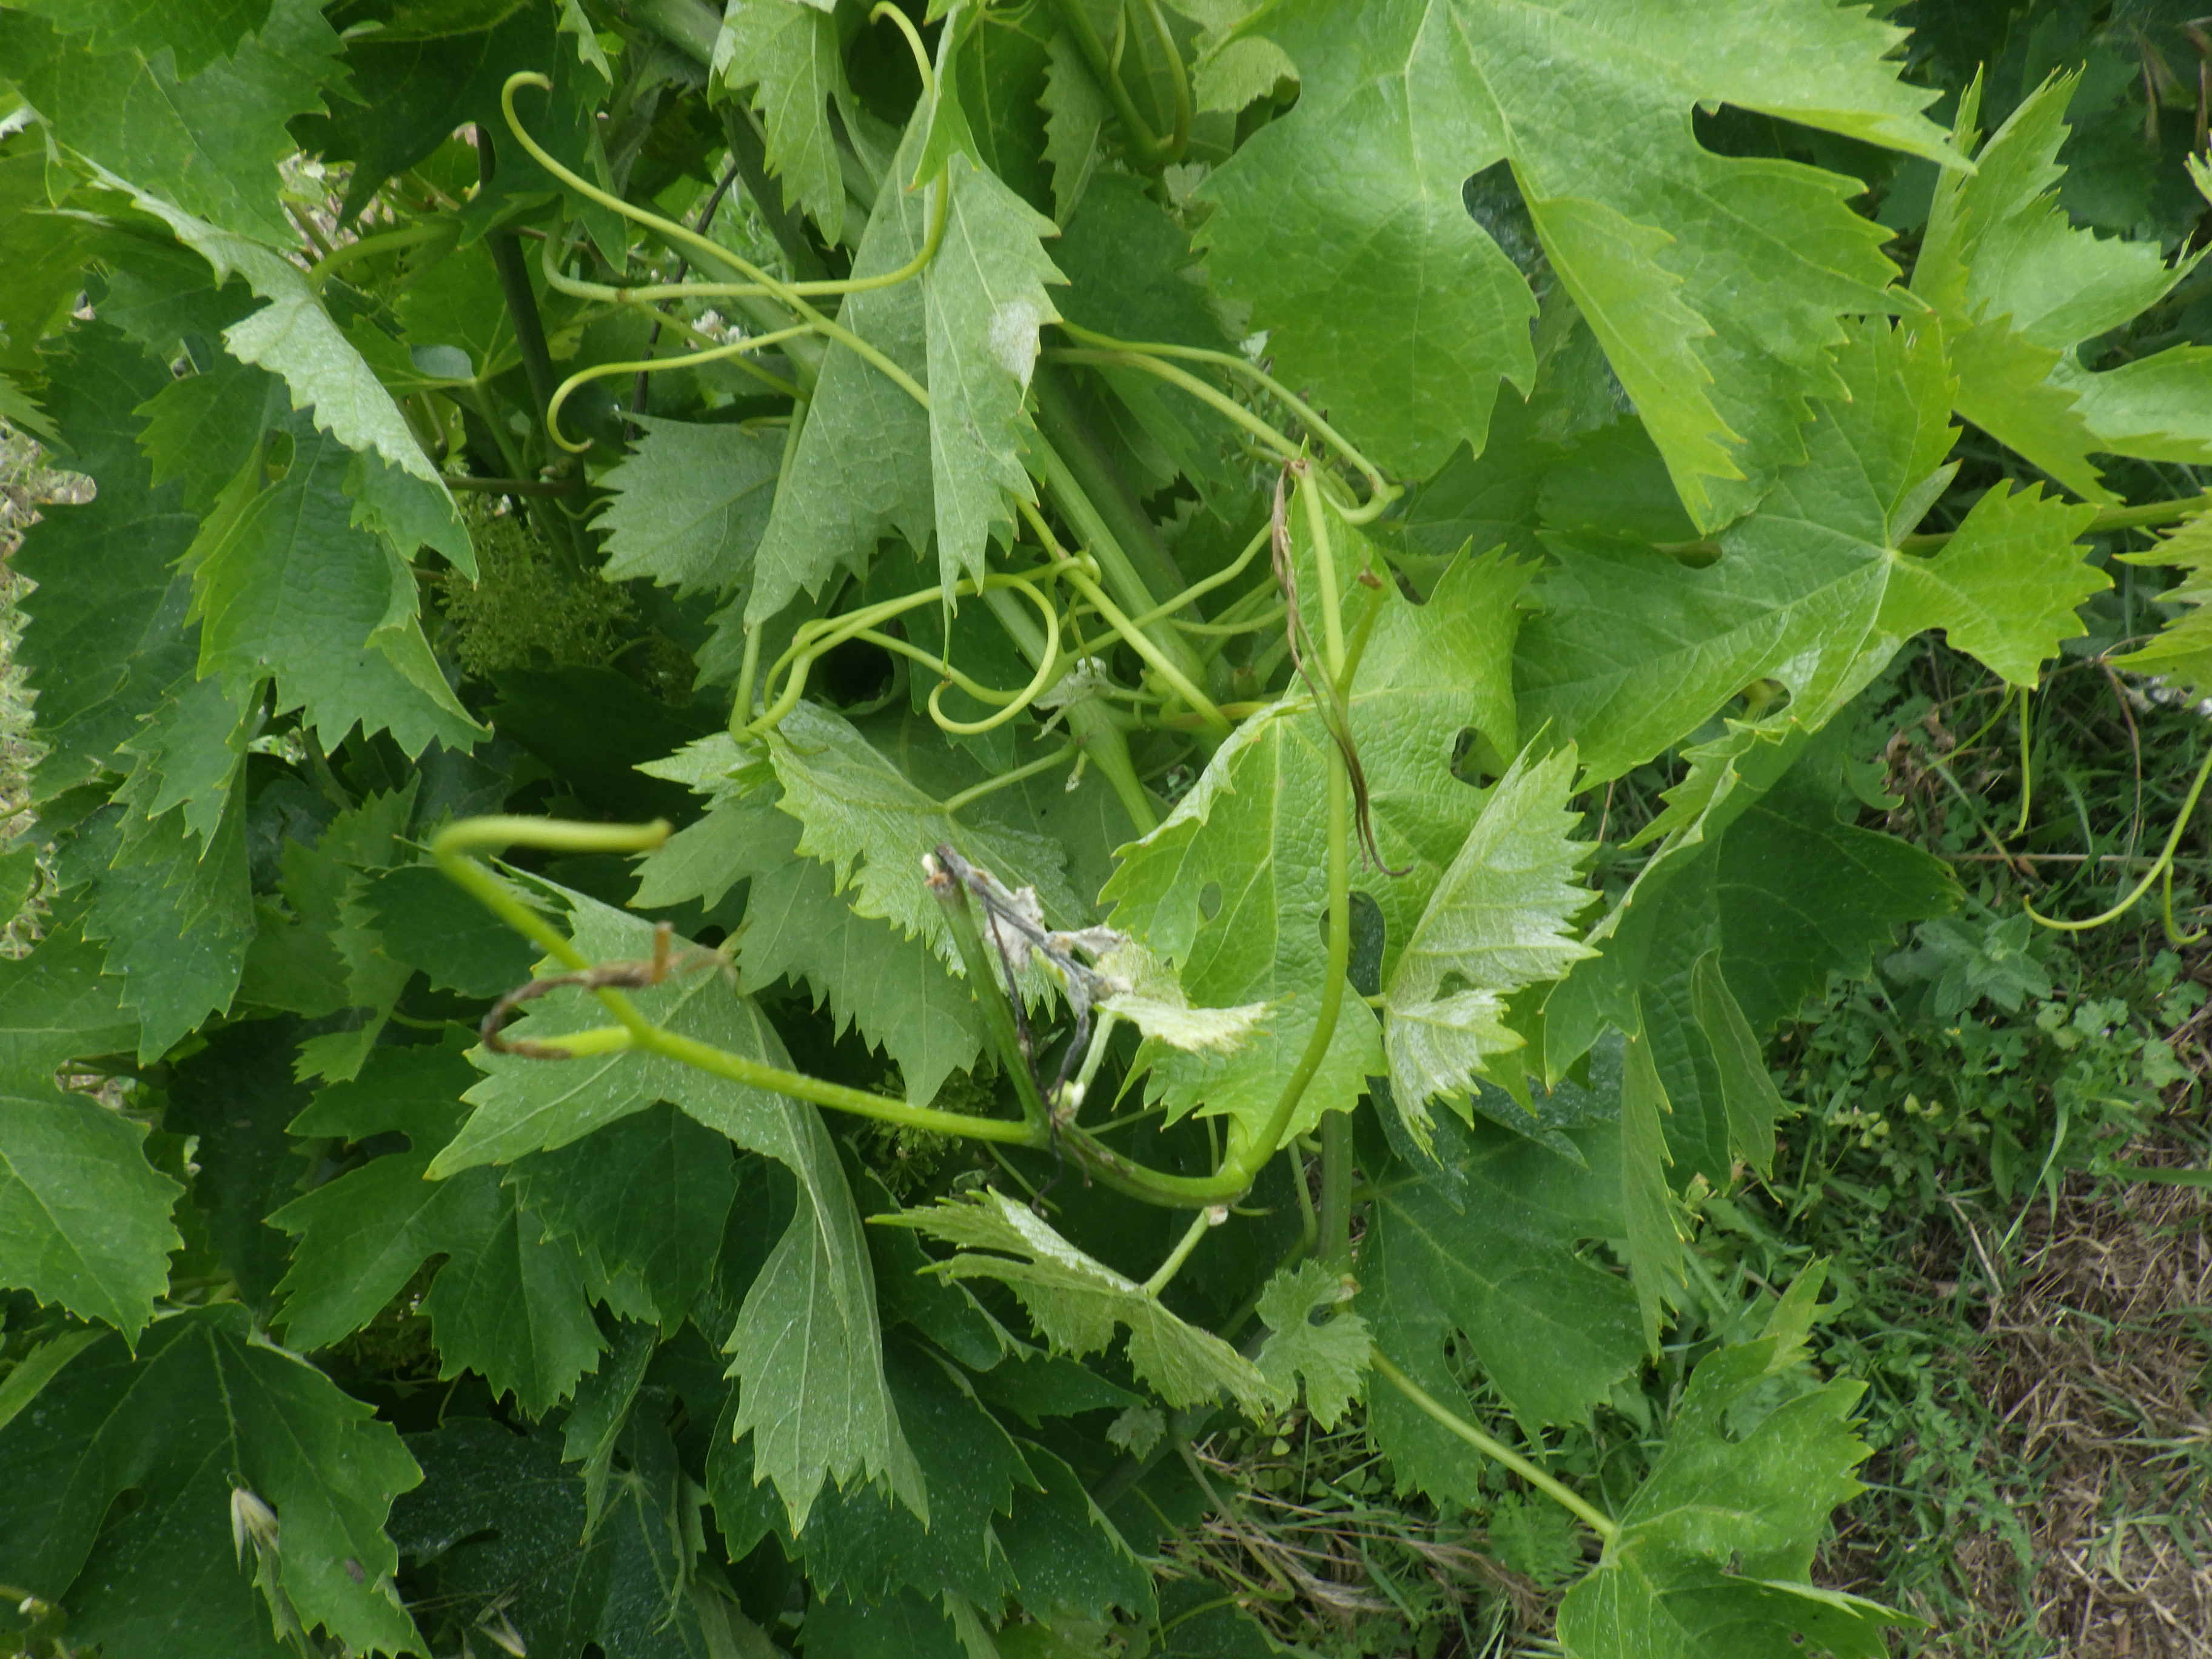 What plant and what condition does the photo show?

grapevine, downy mildew, mechanical damage
